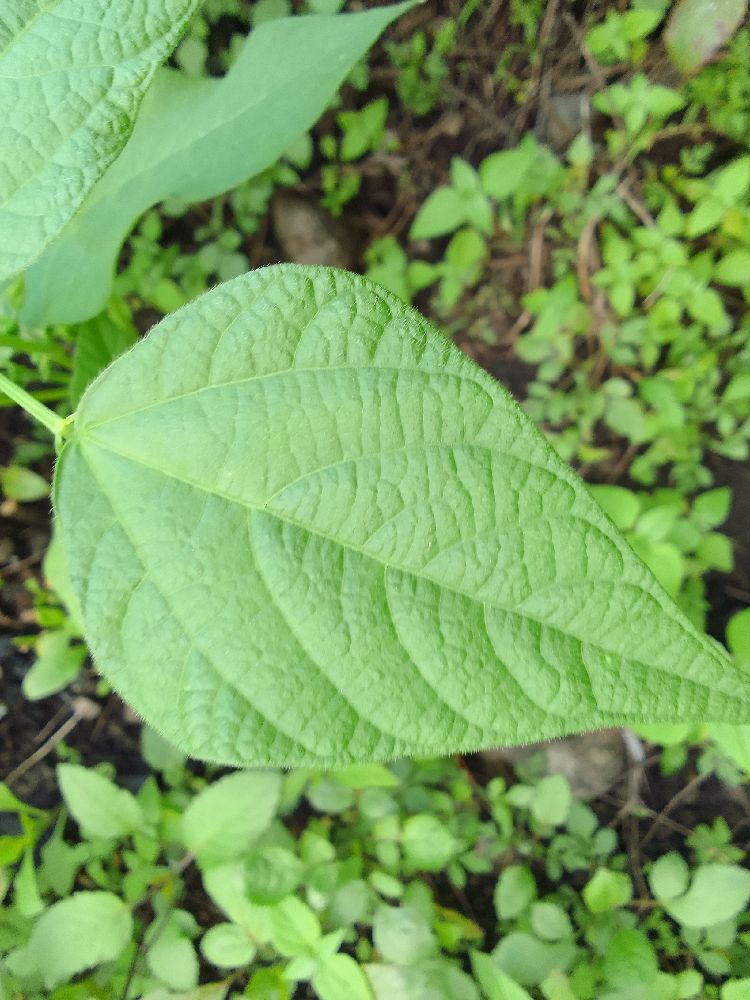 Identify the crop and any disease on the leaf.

common bean, healthy
